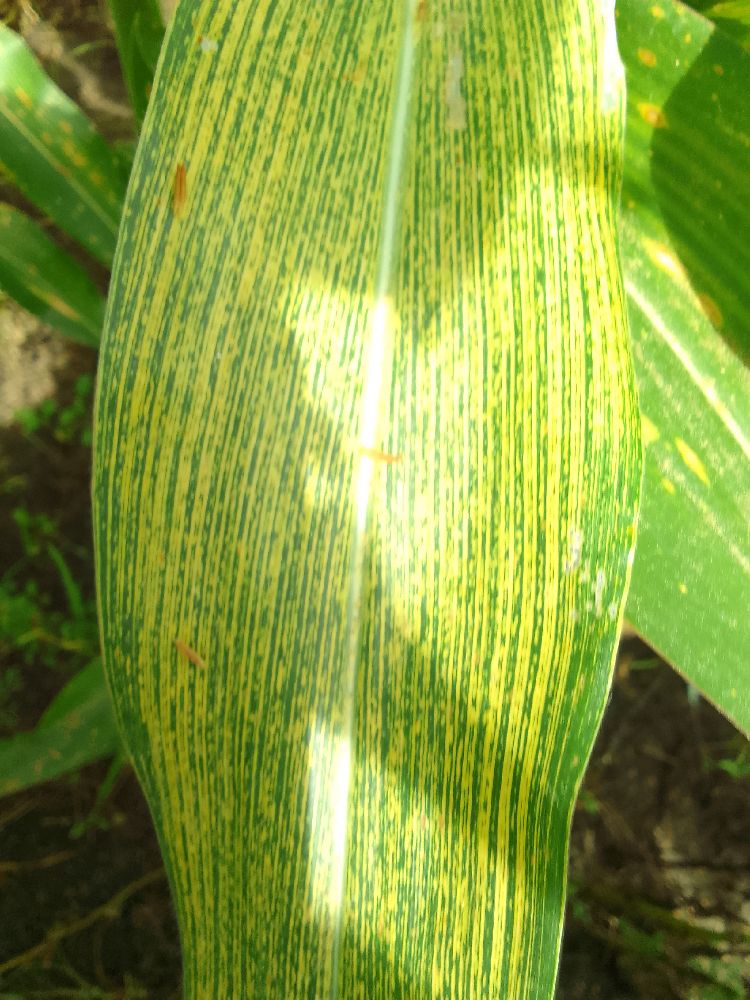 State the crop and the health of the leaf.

maize, maize streak virus
